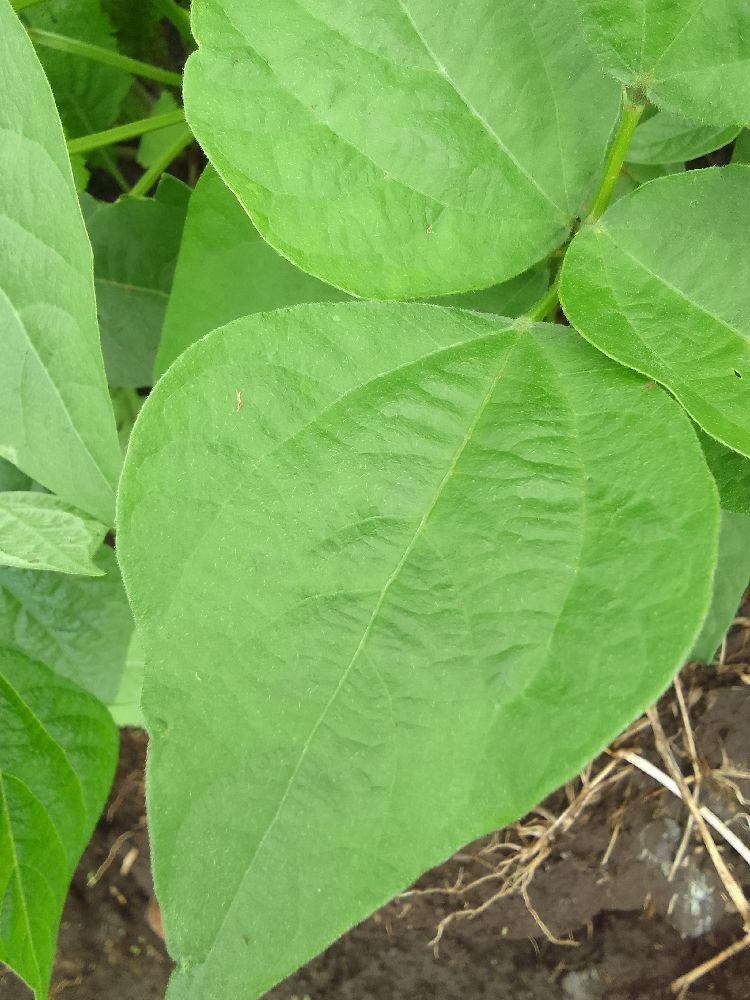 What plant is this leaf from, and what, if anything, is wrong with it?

common bean, healthy
